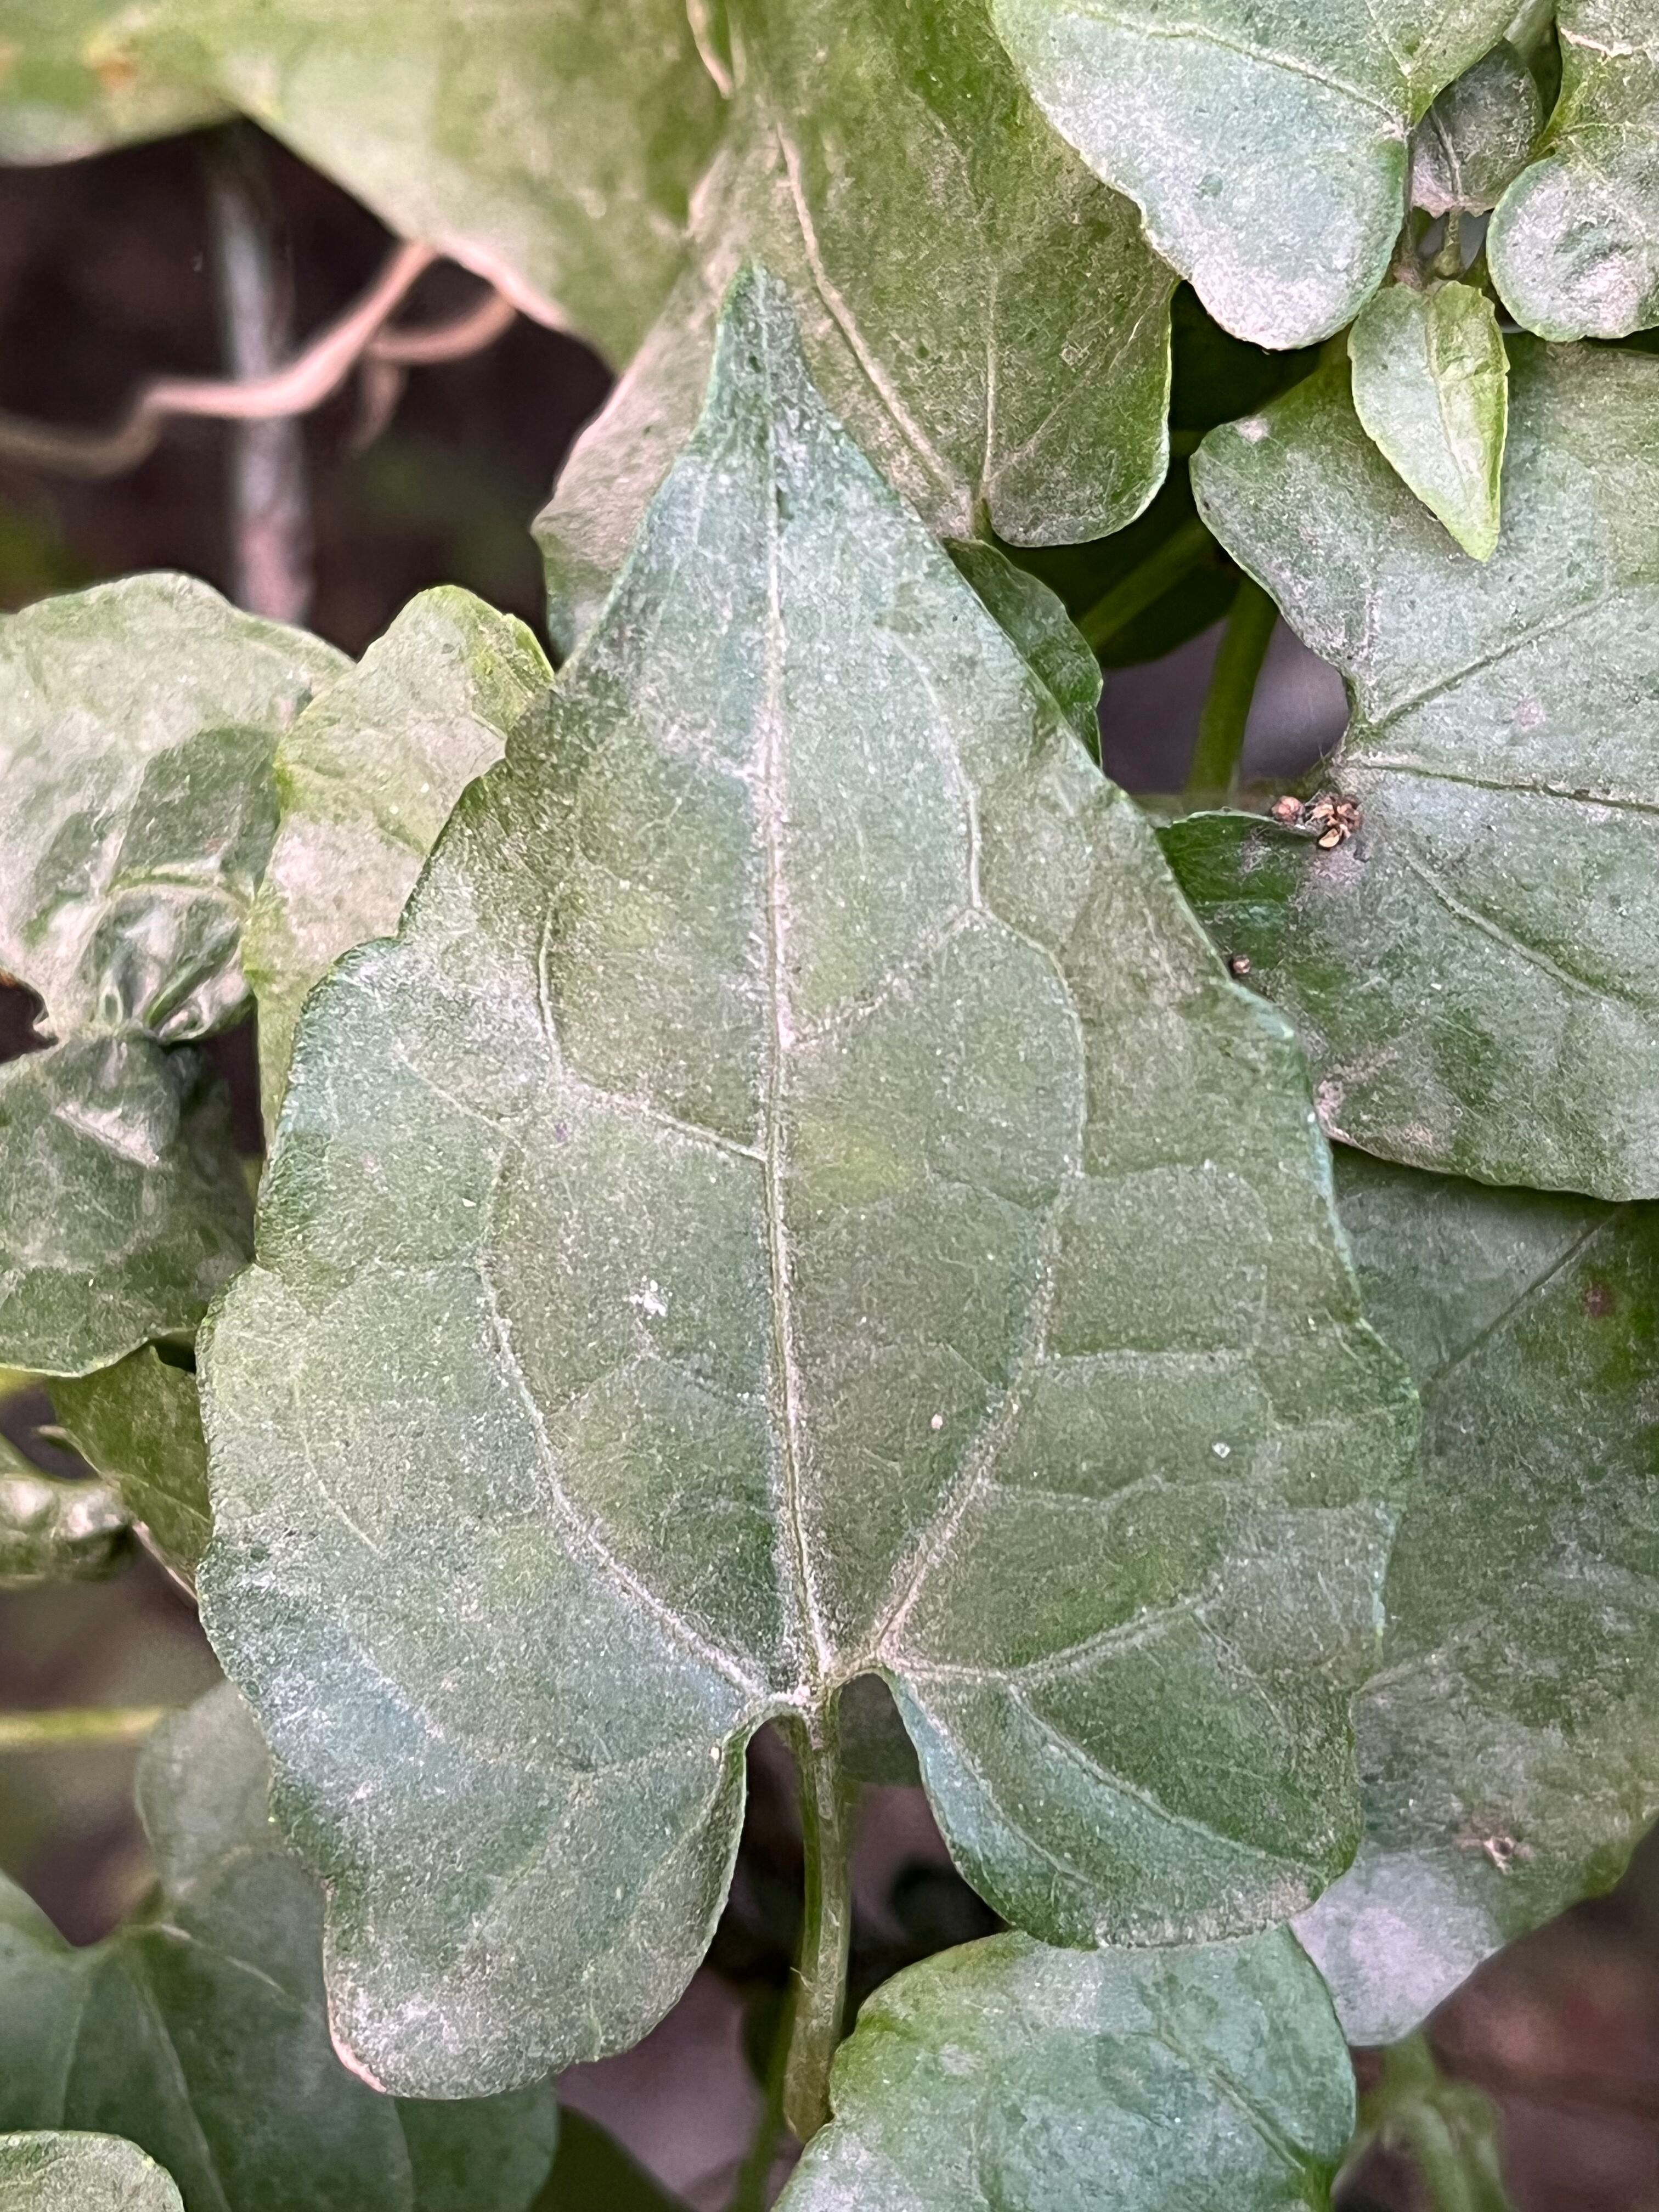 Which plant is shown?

bitter vine
